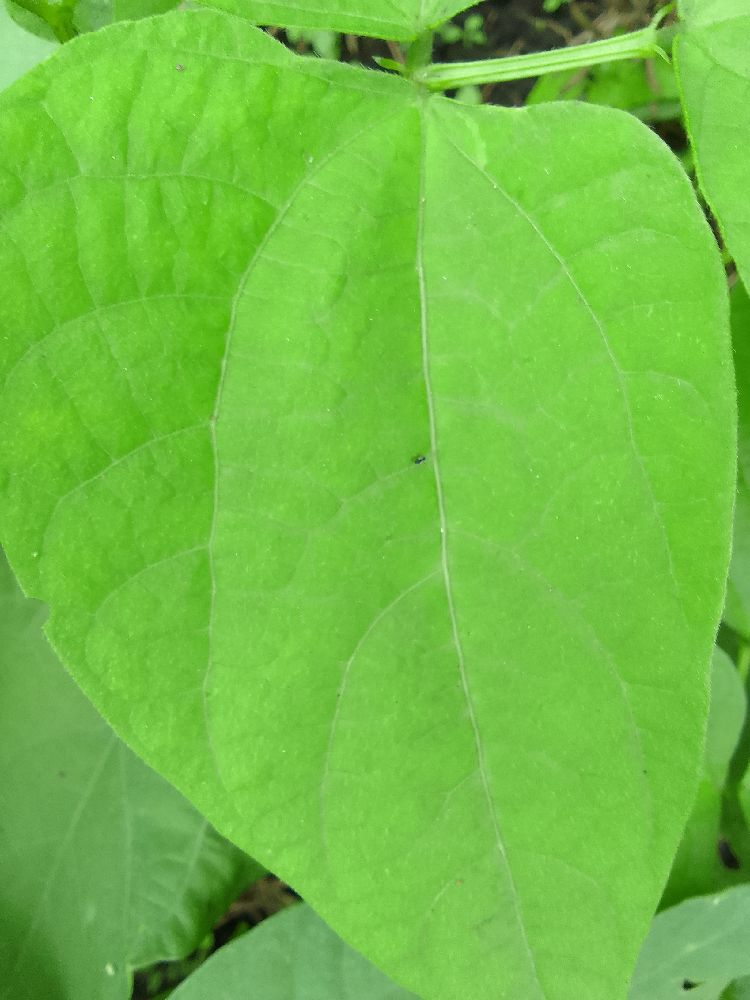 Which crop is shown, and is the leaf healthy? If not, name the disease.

common bean, healthy
